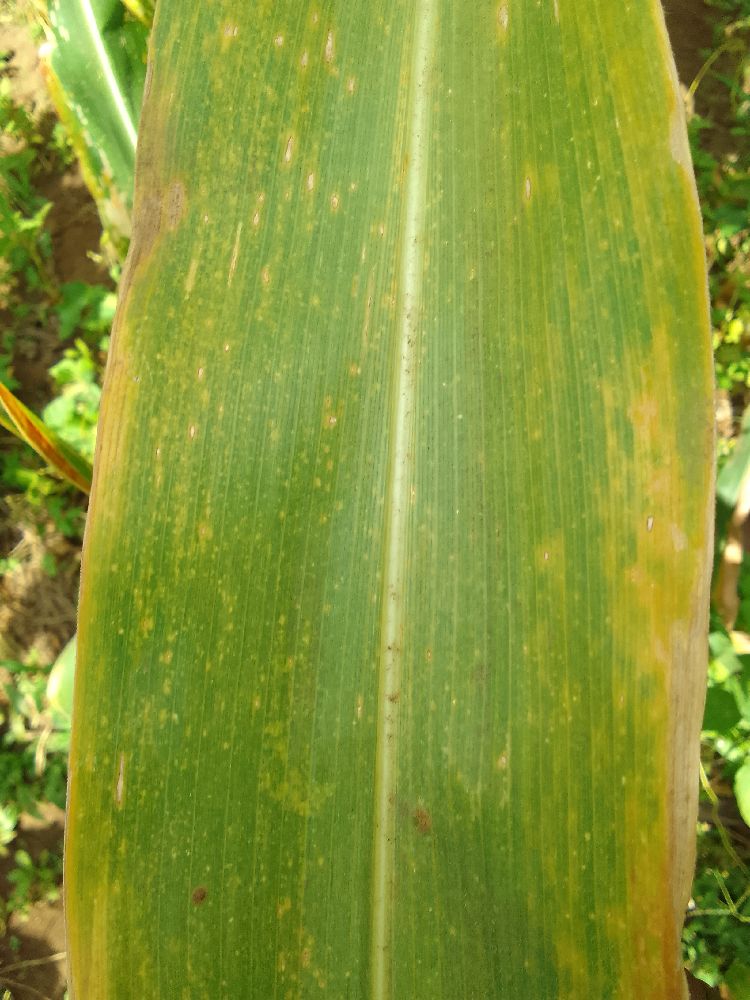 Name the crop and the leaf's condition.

maize, maize lethal necrosis
